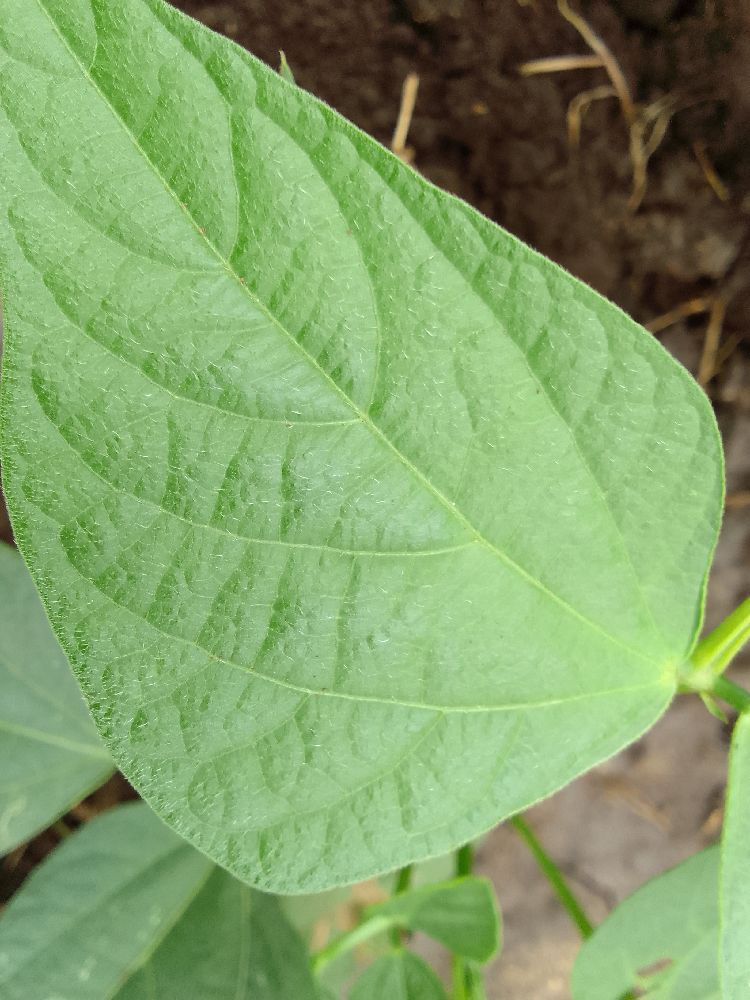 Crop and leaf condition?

common bean, healthy
